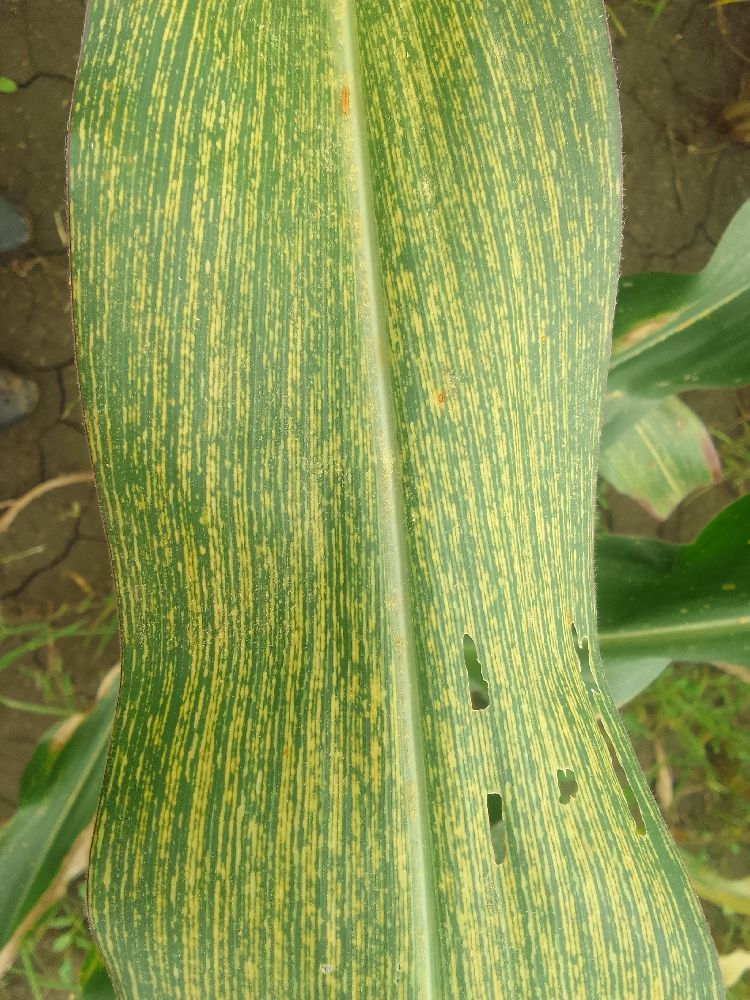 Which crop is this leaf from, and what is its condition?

maize, maize streak virus
